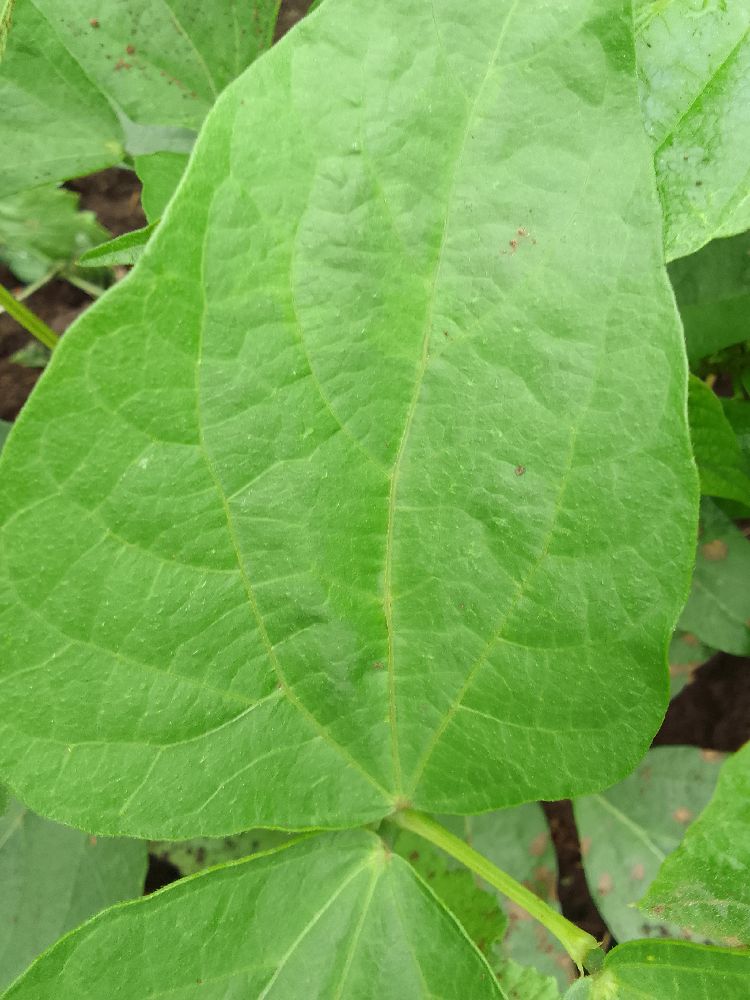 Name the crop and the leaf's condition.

common bean, healthy
